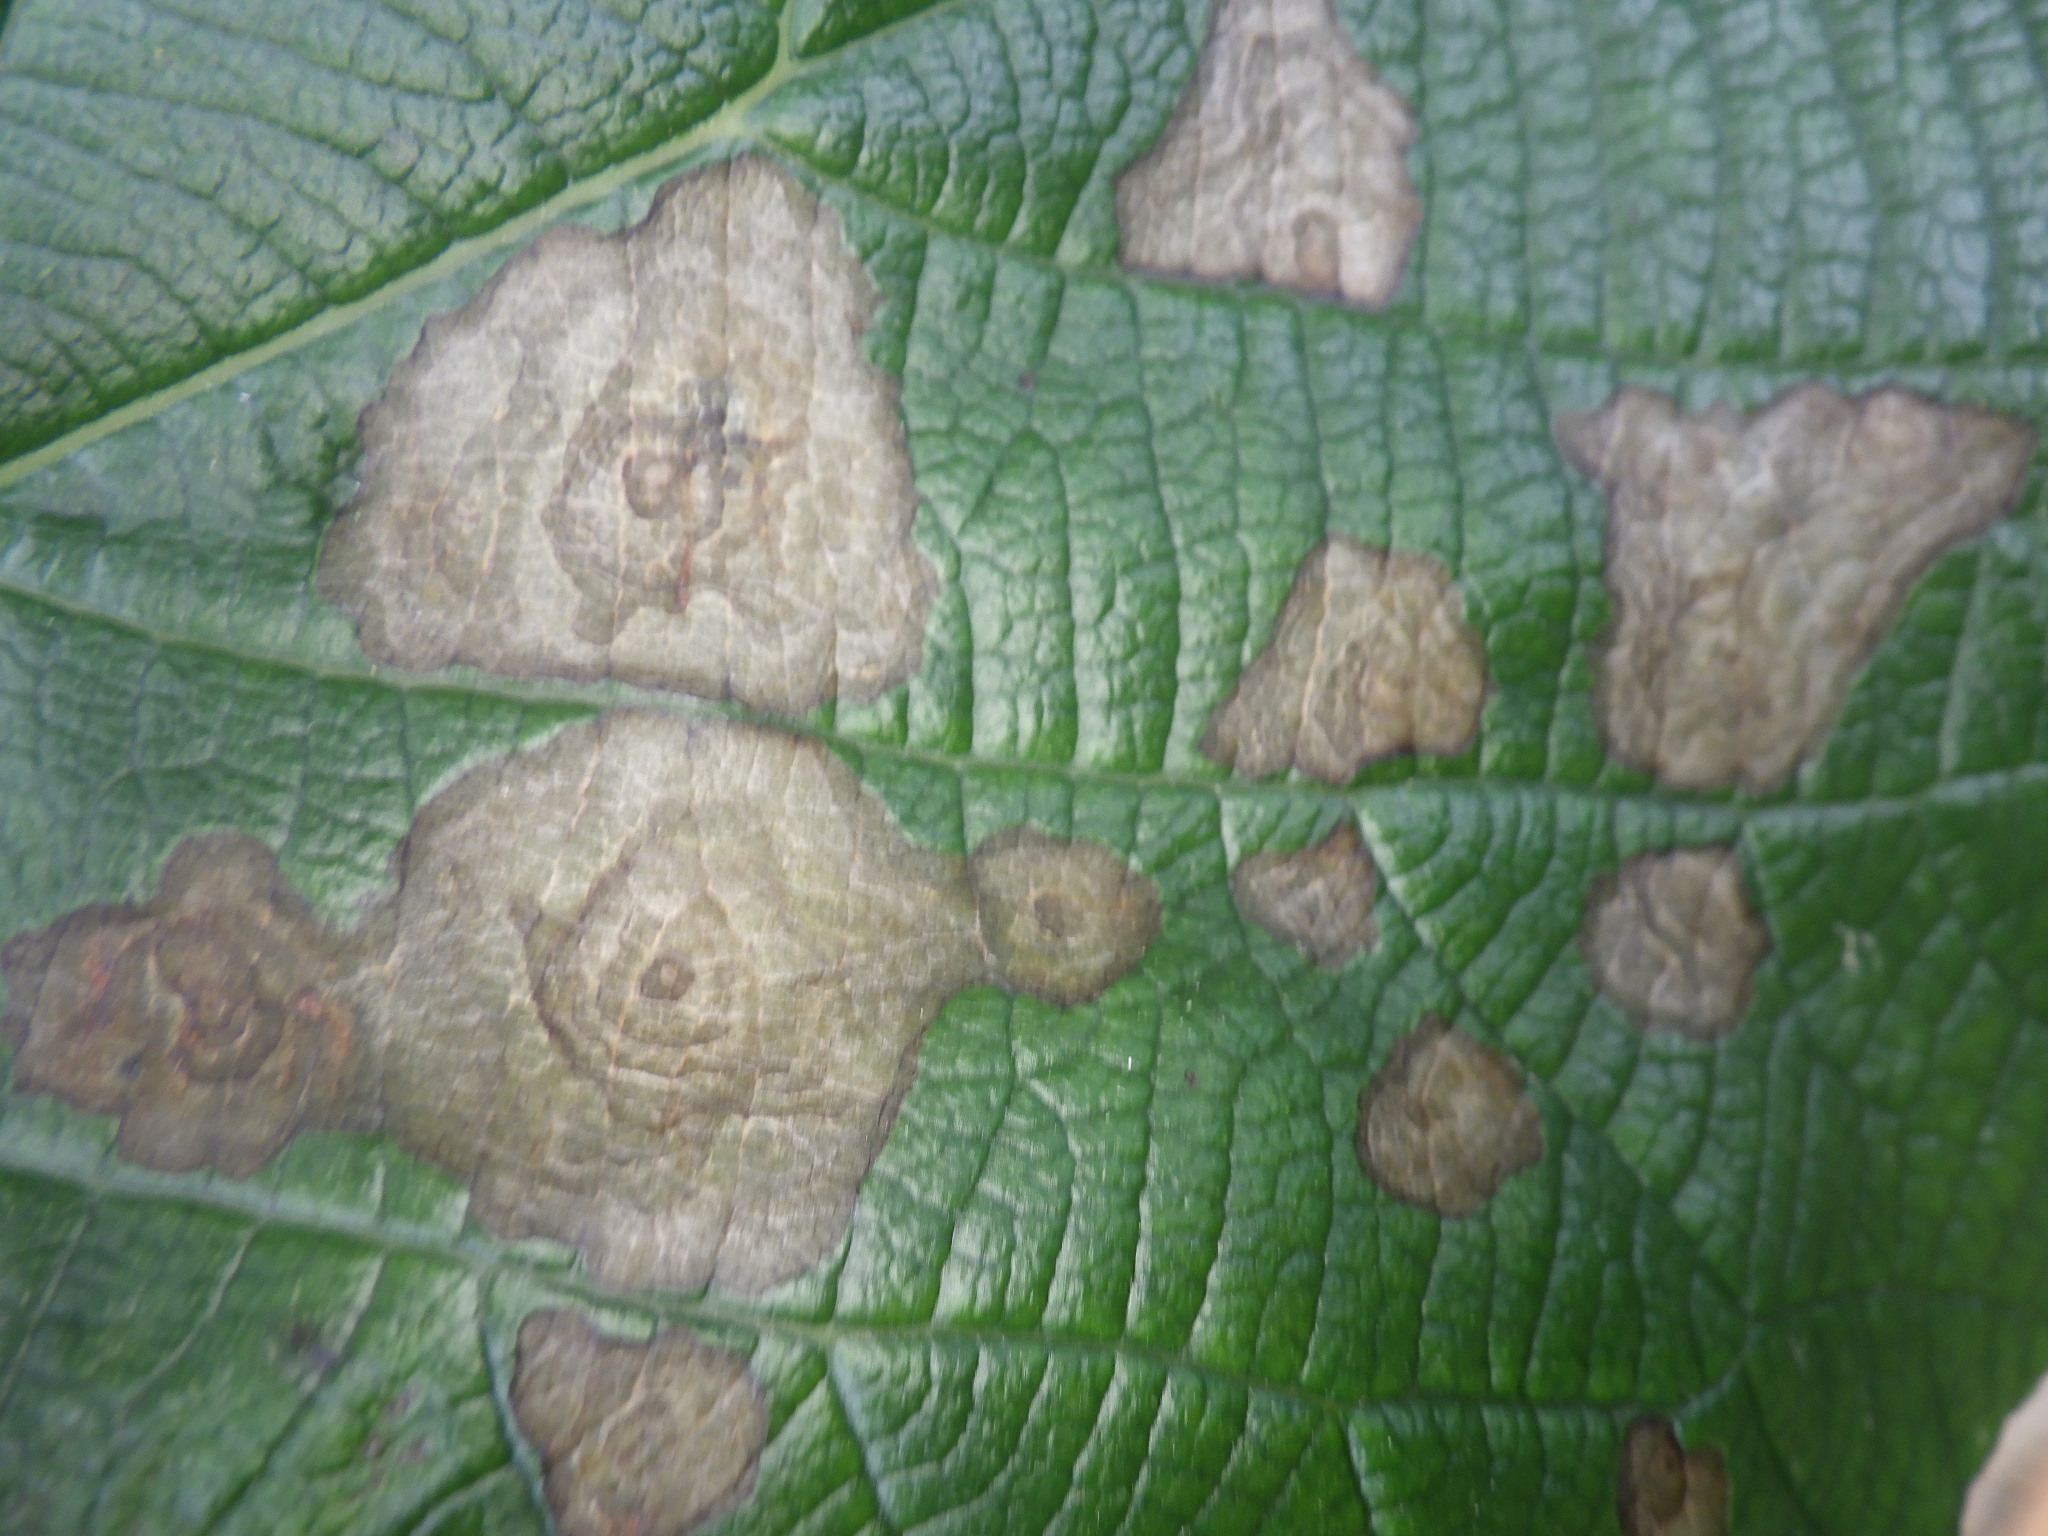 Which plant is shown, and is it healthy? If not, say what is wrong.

kiwi, leaf spot
